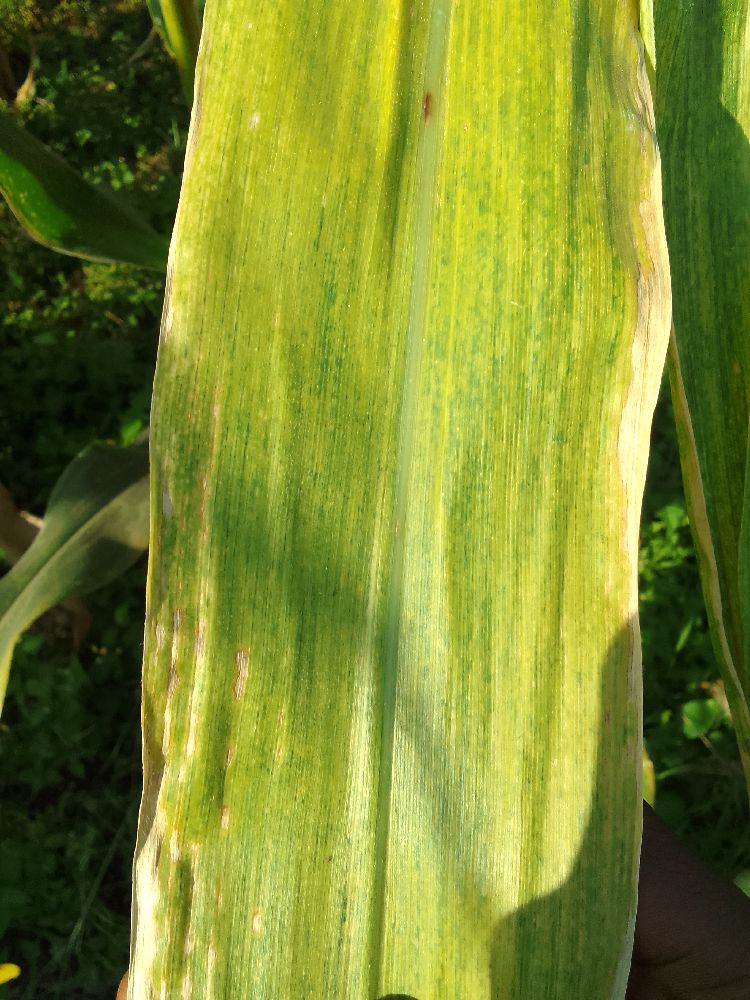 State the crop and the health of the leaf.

maize, maize lethal necrosis
